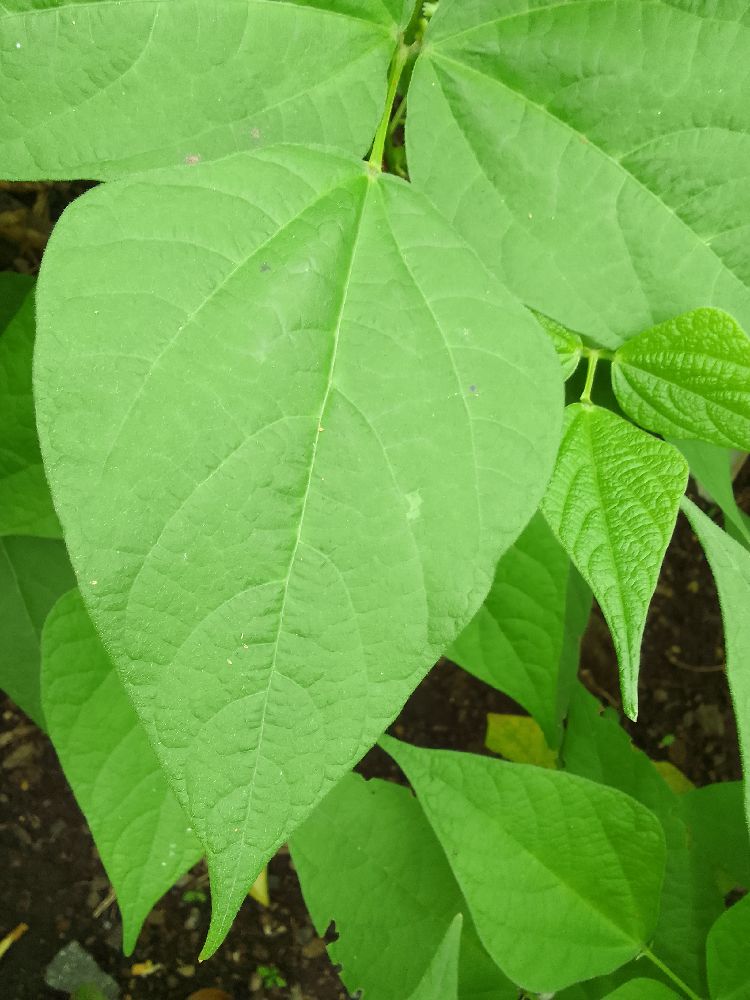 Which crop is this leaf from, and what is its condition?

common bean, healthy
